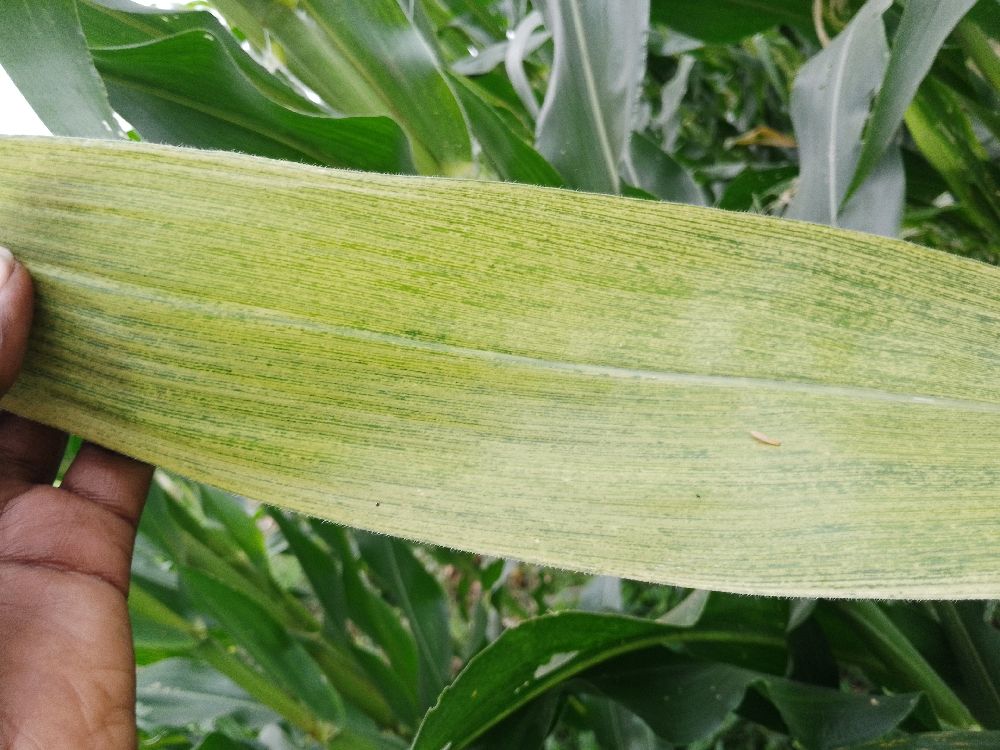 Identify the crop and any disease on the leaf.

maize, maize lethal necrosis
